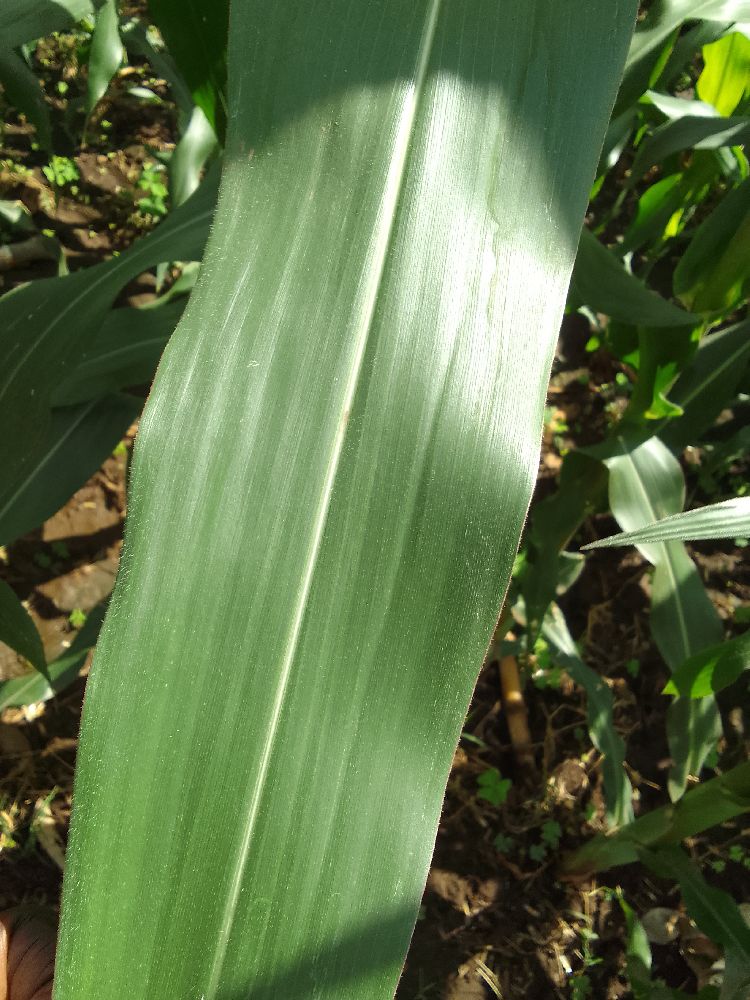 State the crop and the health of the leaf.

maize, healthy
